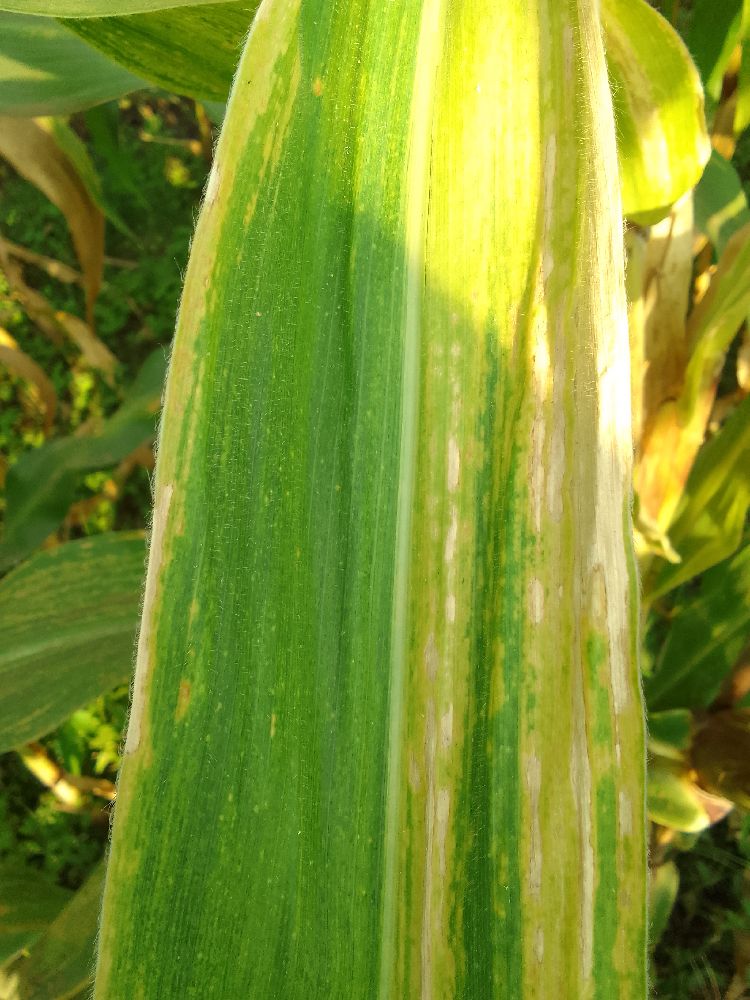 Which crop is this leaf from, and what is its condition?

maize, maize lethal necrosis
